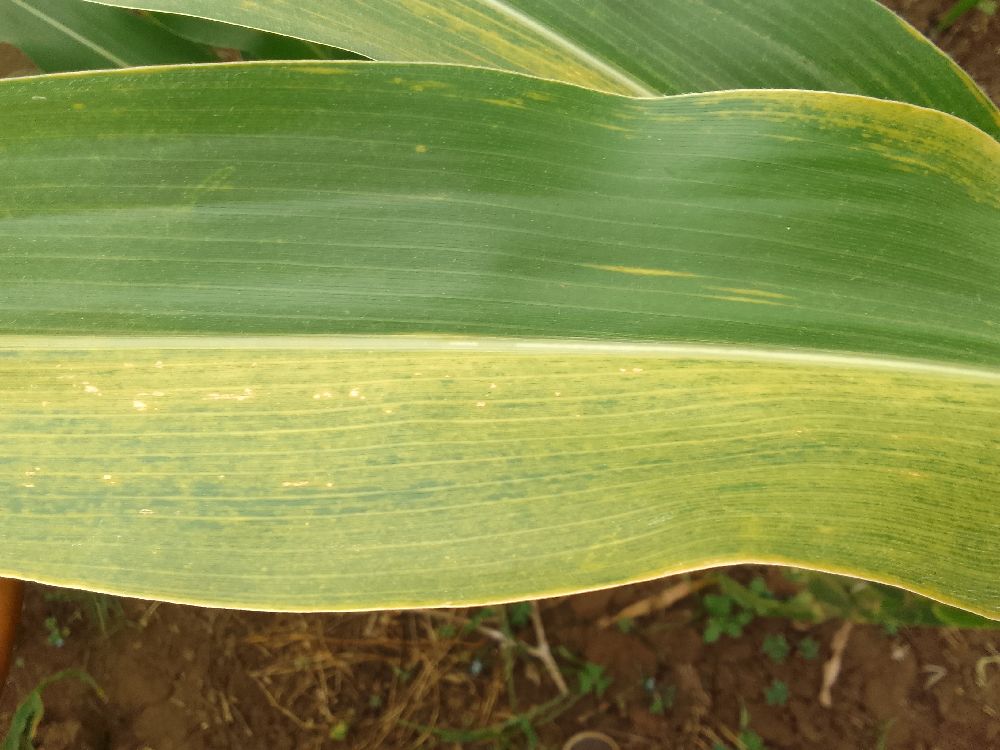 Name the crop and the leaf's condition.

maize, maize lethal necrosis
